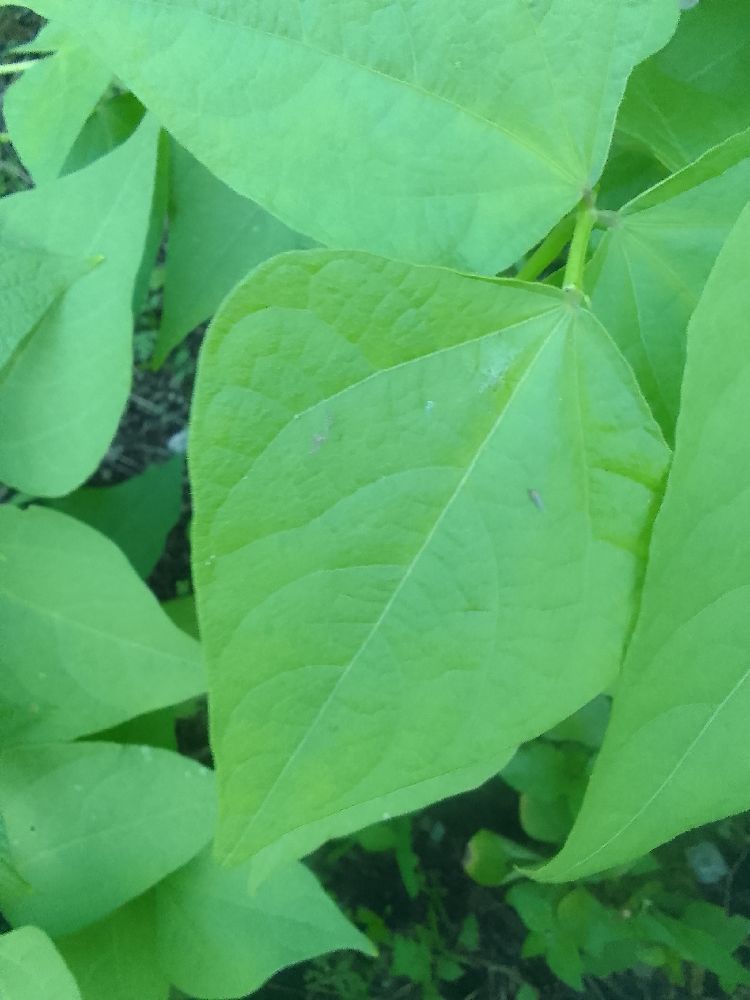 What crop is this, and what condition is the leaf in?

common bean, healthy
